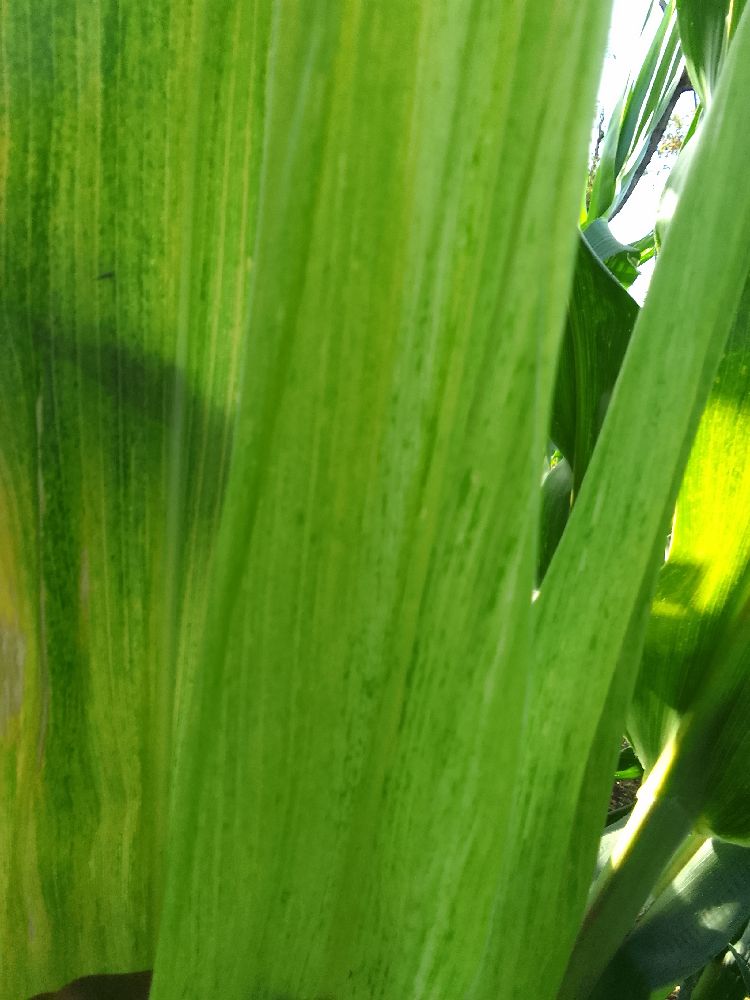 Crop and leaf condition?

maize, maize lethal necrosis
